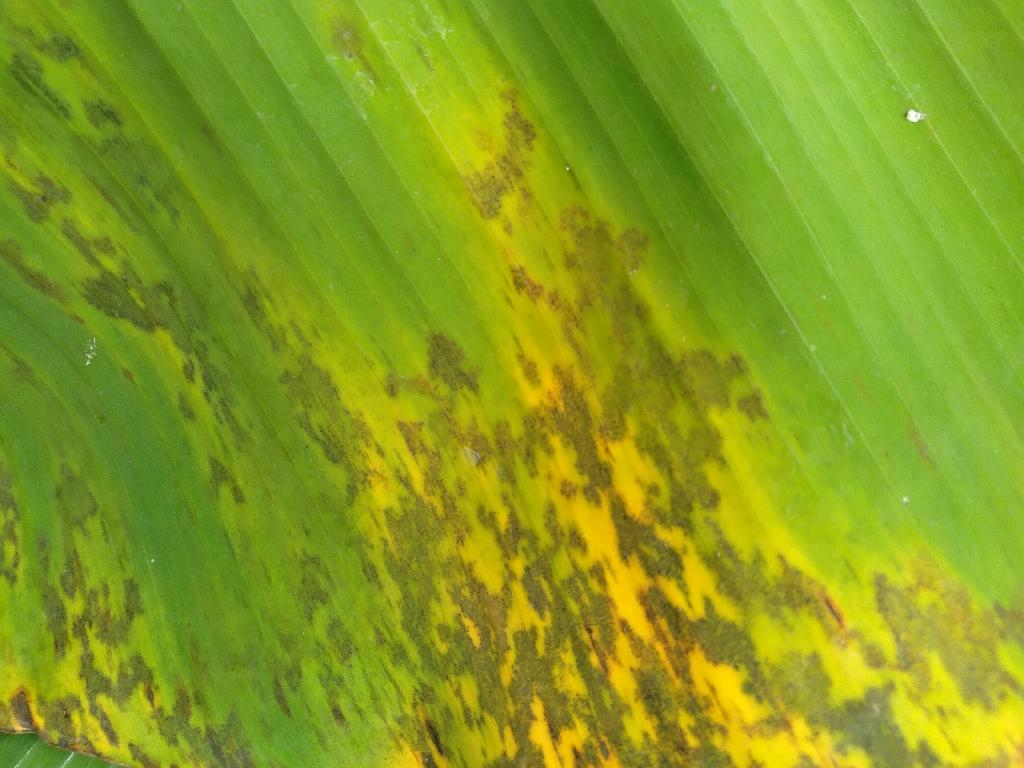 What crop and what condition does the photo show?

banana, black sigatoka
